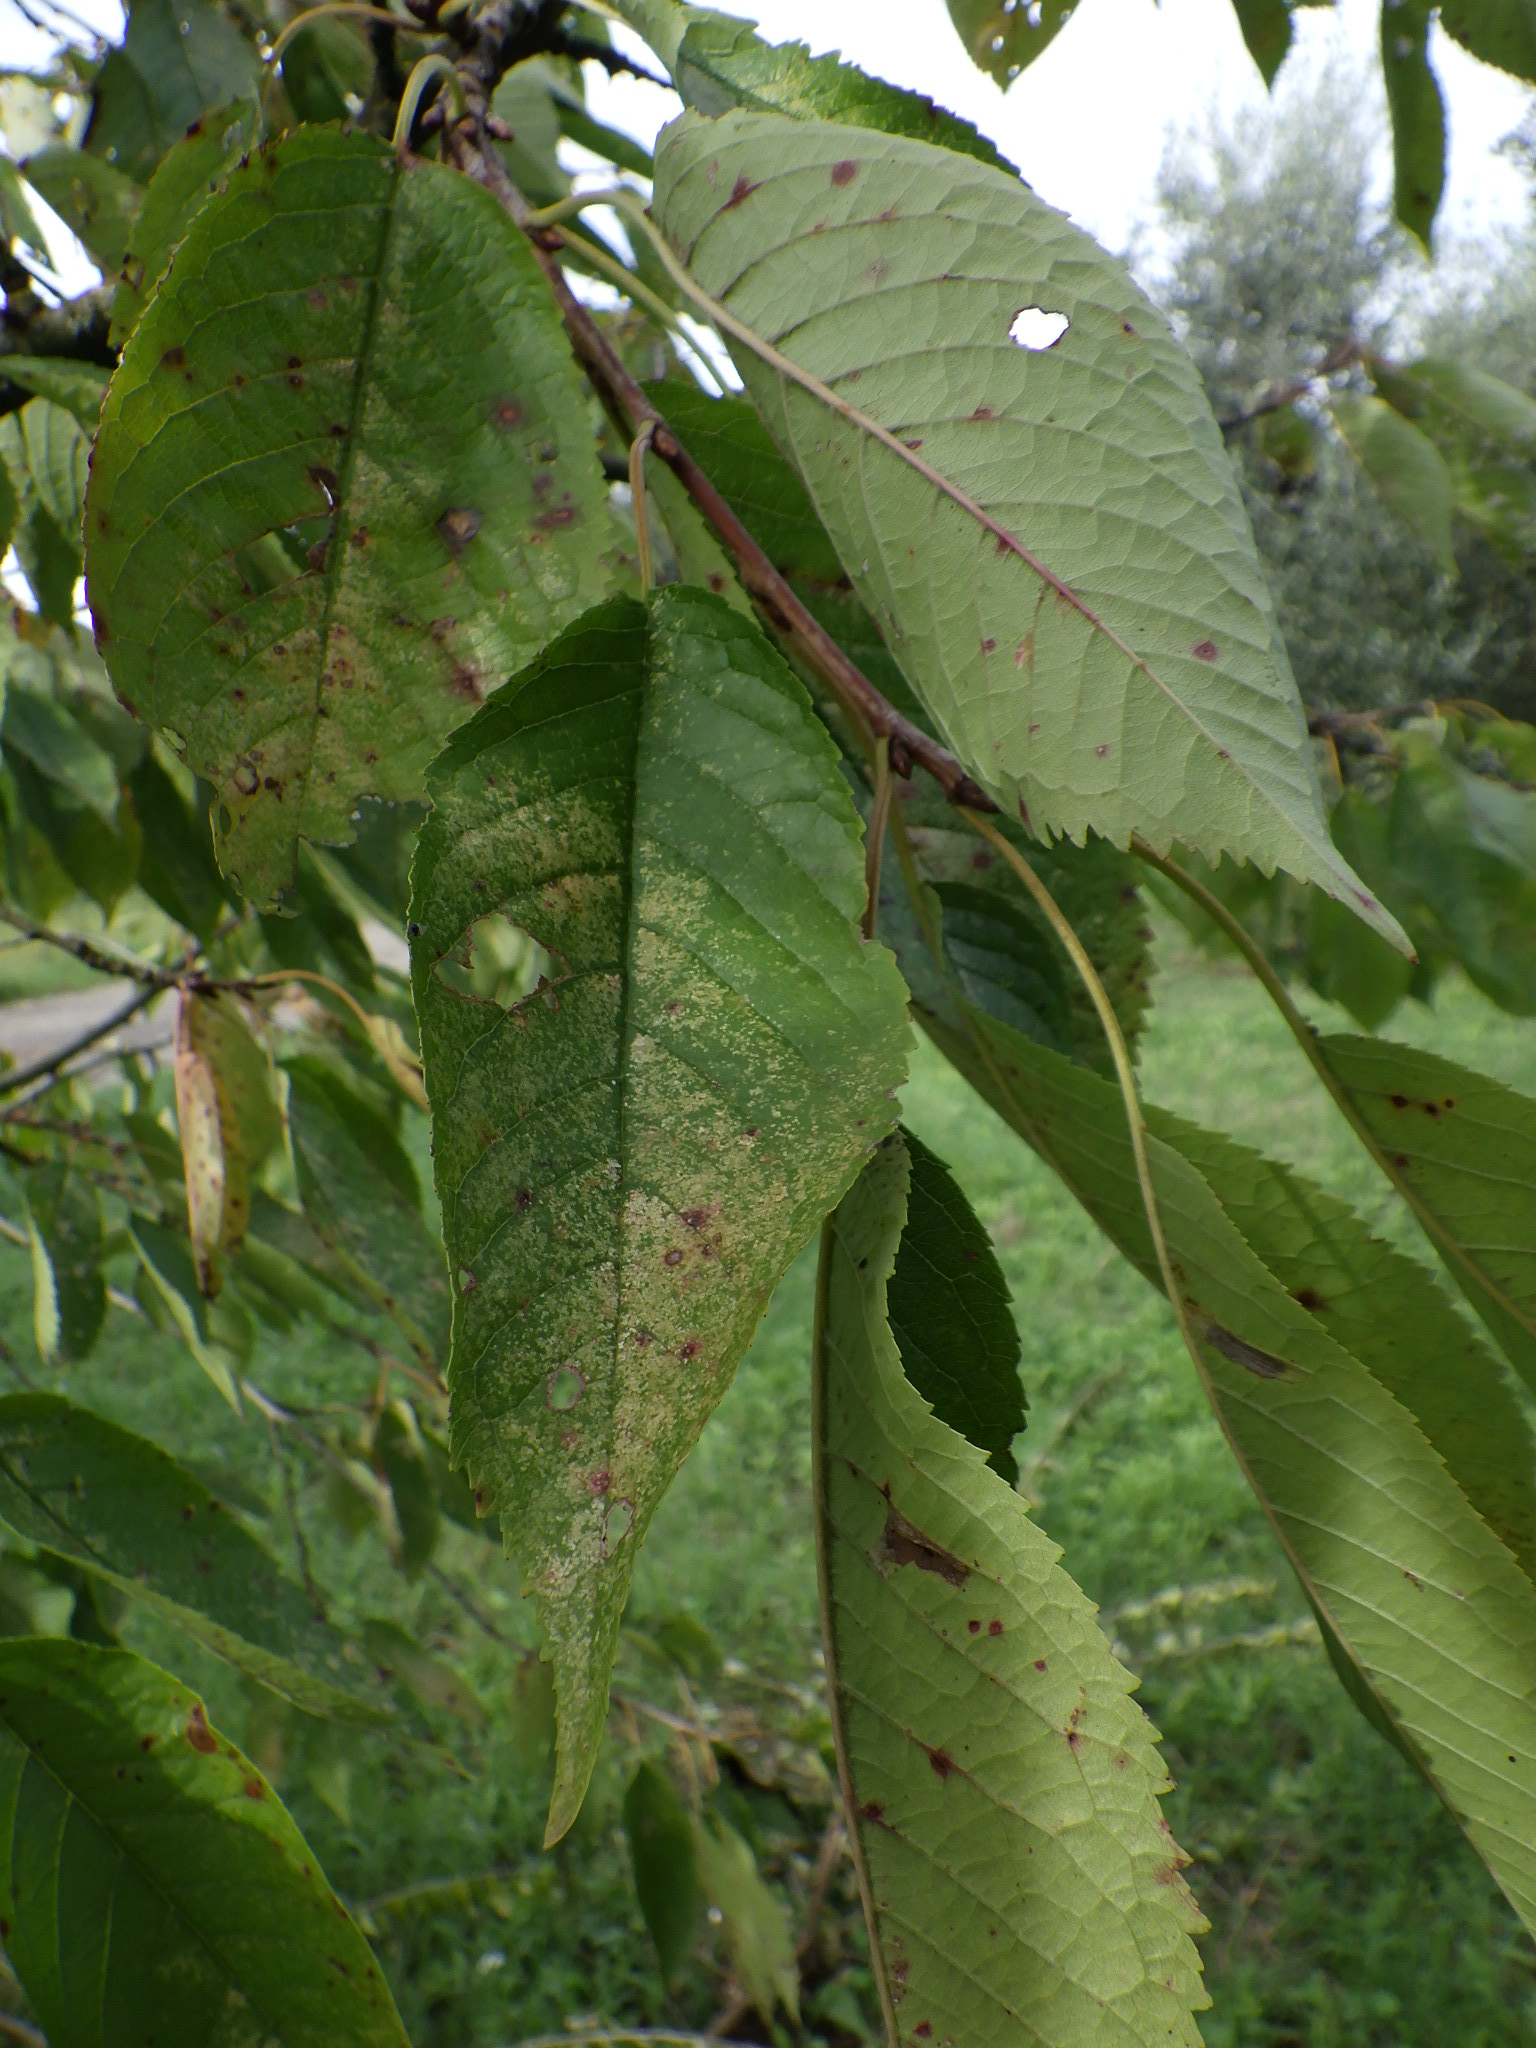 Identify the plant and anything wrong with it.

cherry, leaf spot, mites
